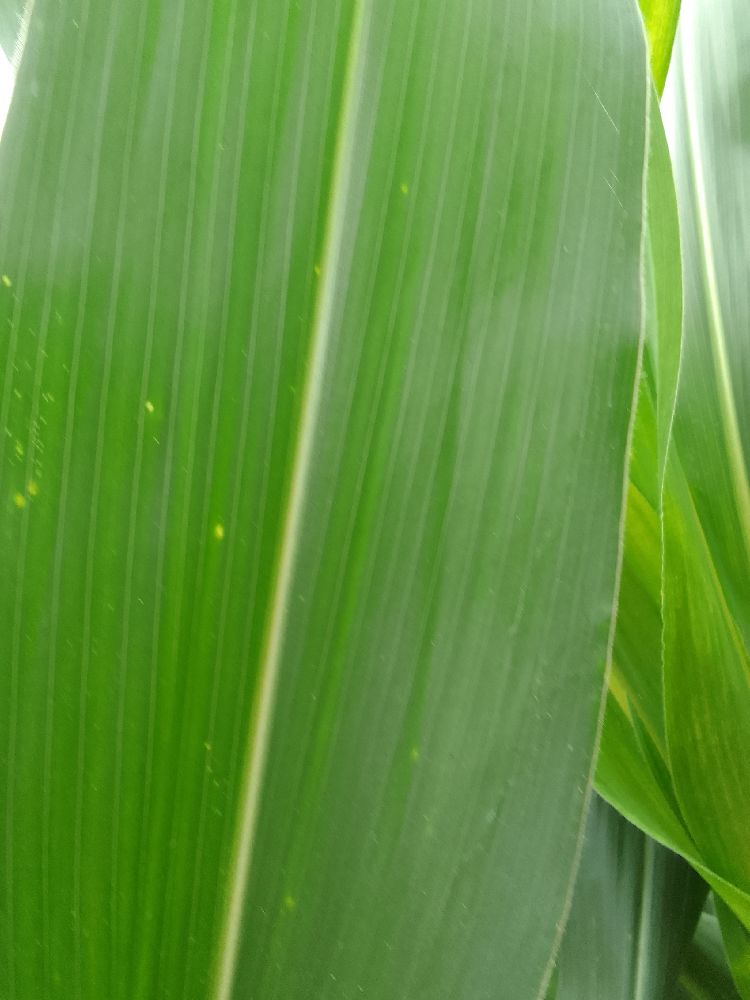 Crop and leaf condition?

maize, healthy
